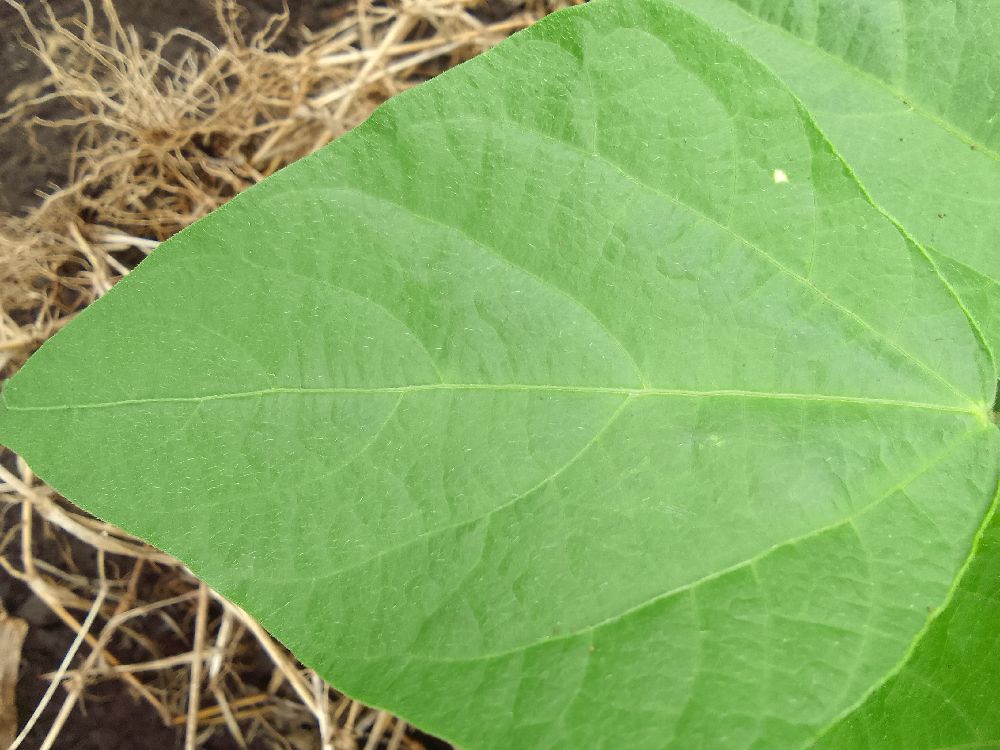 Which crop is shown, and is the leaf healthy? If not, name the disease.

common bean, healthy
